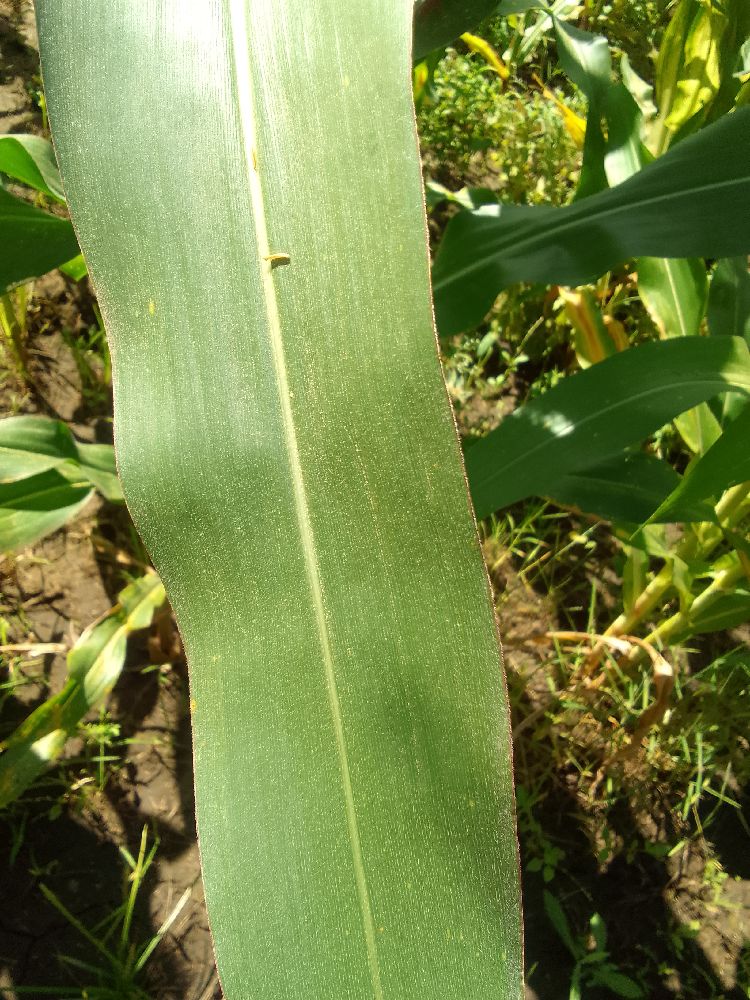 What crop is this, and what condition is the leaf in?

maize, healthy
